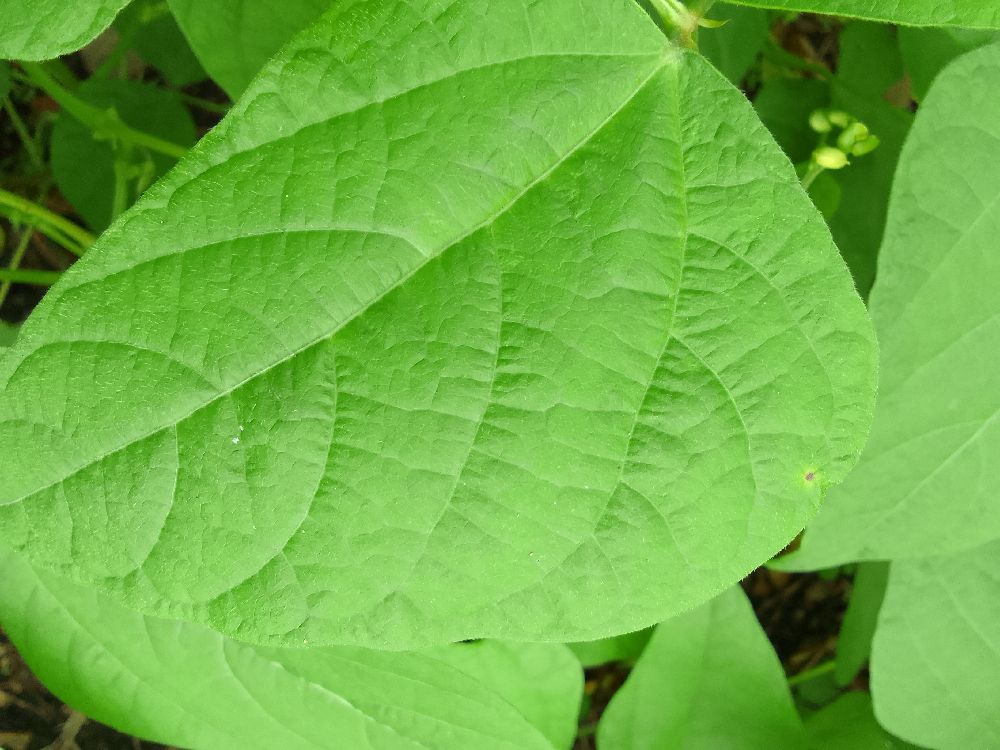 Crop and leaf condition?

common bean, healthy
